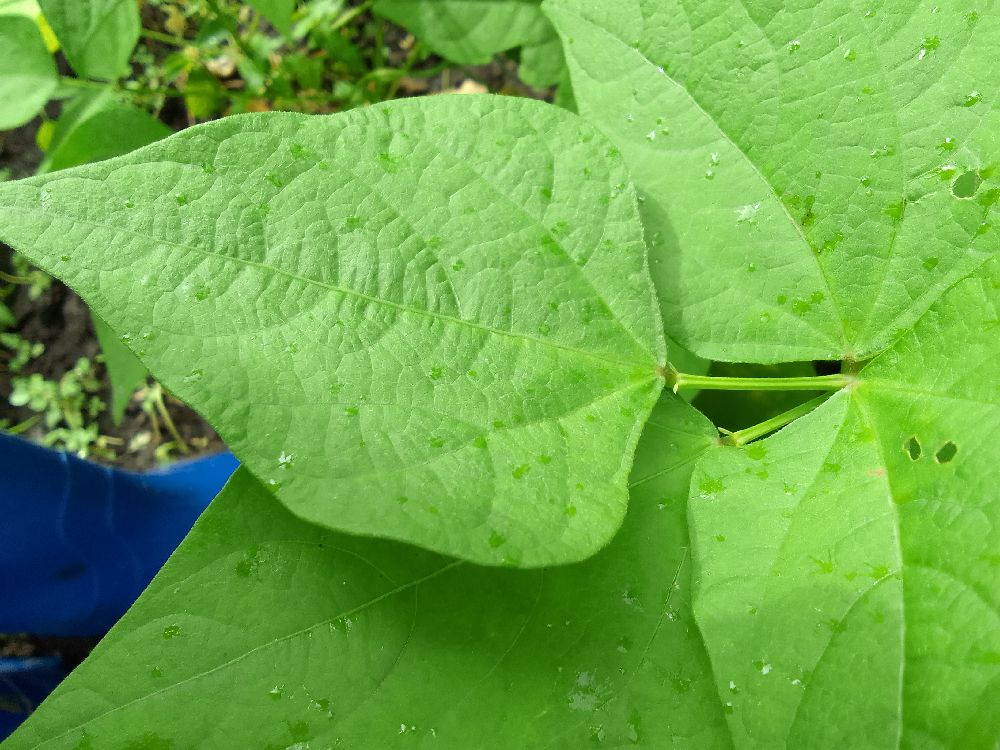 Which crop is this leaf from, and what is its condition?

common bean, healthy
